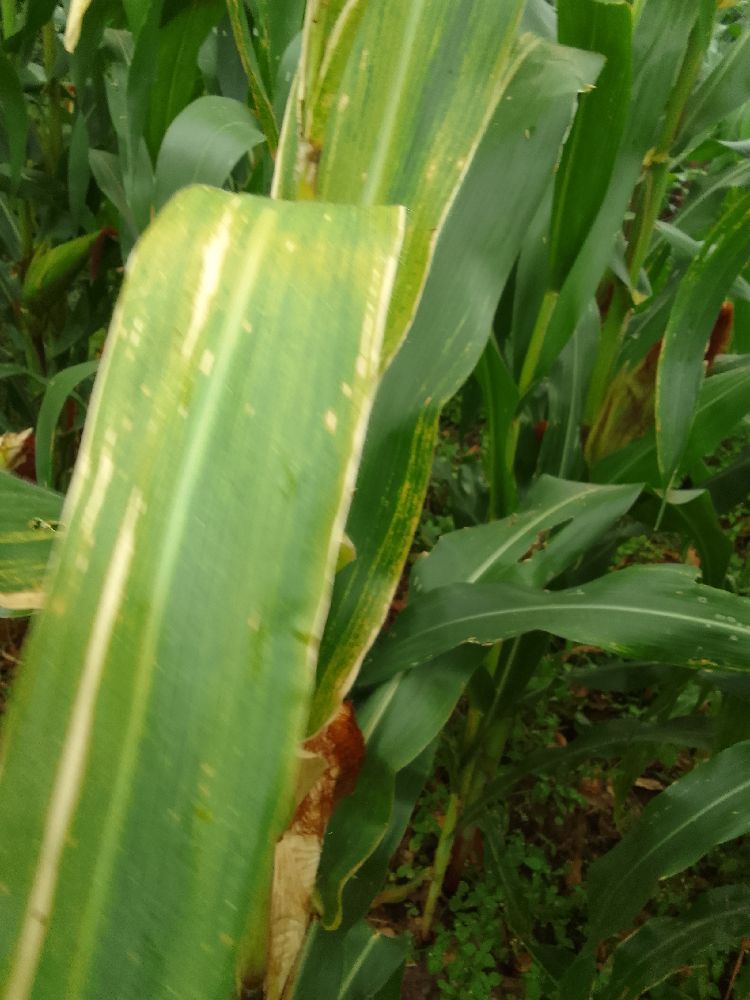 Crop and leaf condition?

maize, maize lethal necrosis
